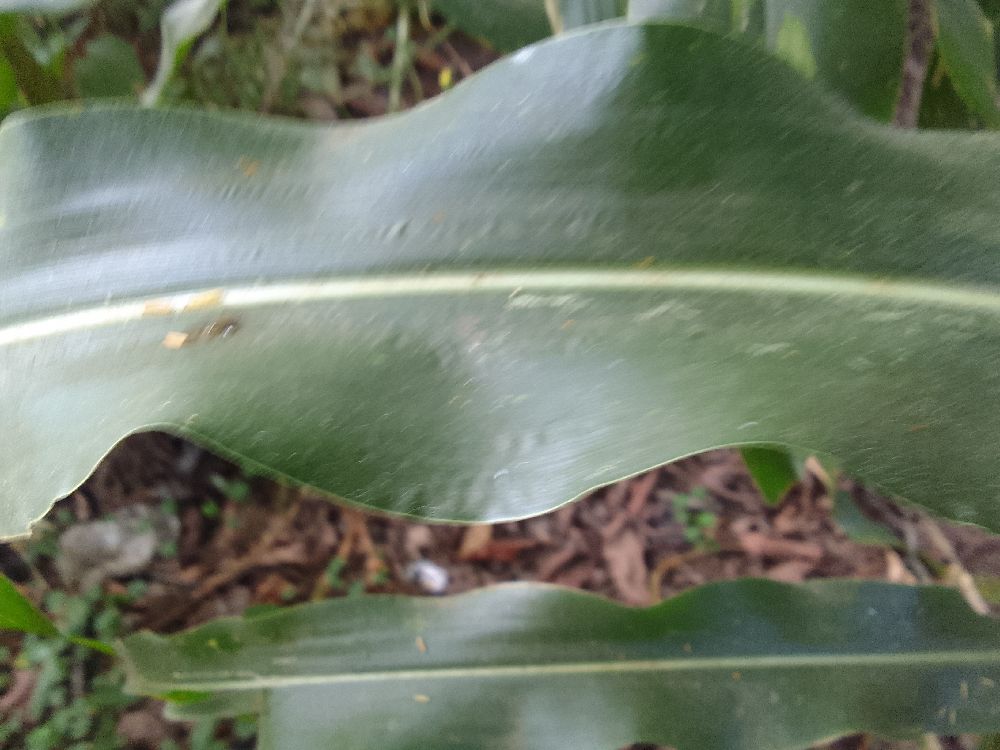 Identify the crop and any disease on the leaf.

maize, healthy
